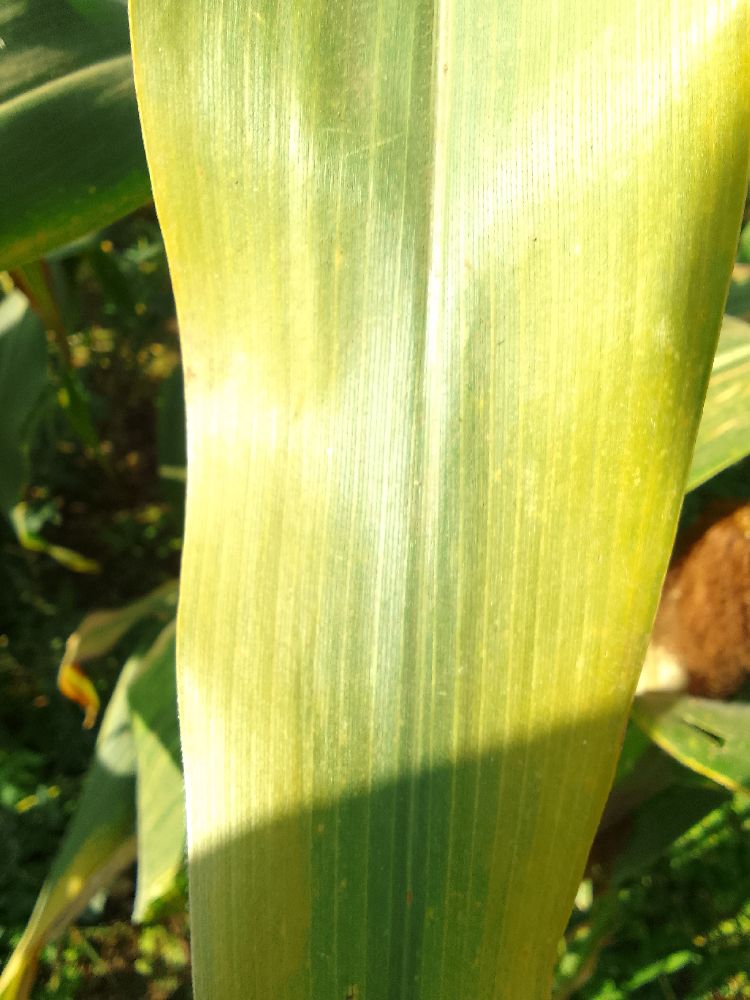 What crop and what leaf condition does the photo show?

maize, maize lethal necrosis
